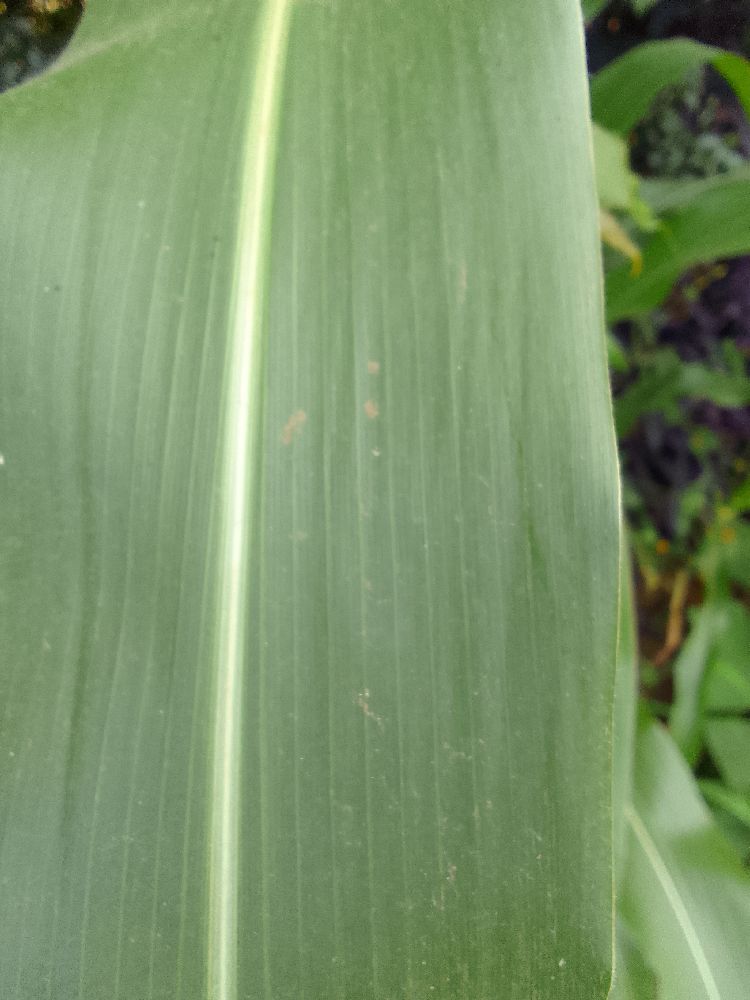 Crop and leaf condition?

maize, healthy
